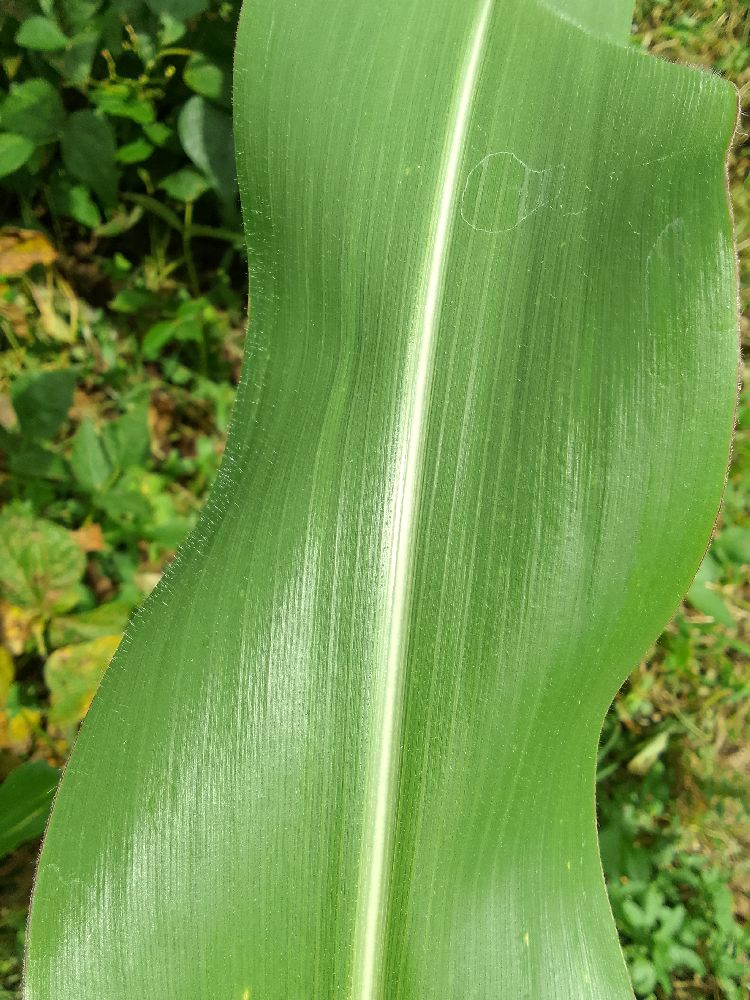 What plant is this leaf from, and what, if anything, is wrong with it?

maize, healthy
